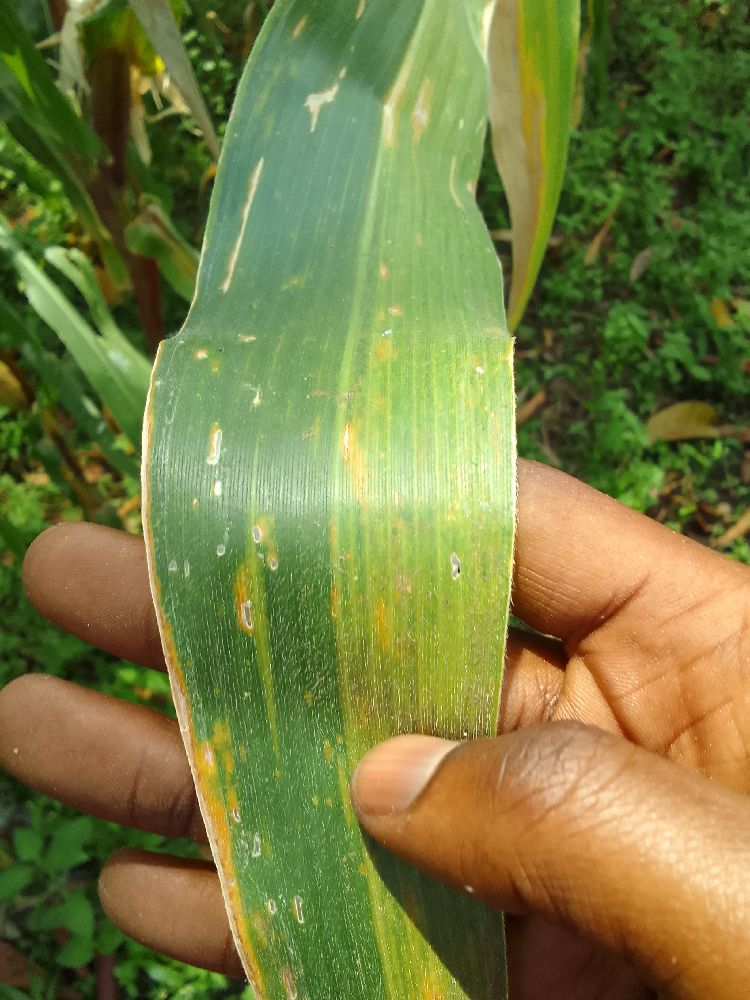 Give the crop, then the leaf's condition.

maize, maize lethal necrosis
